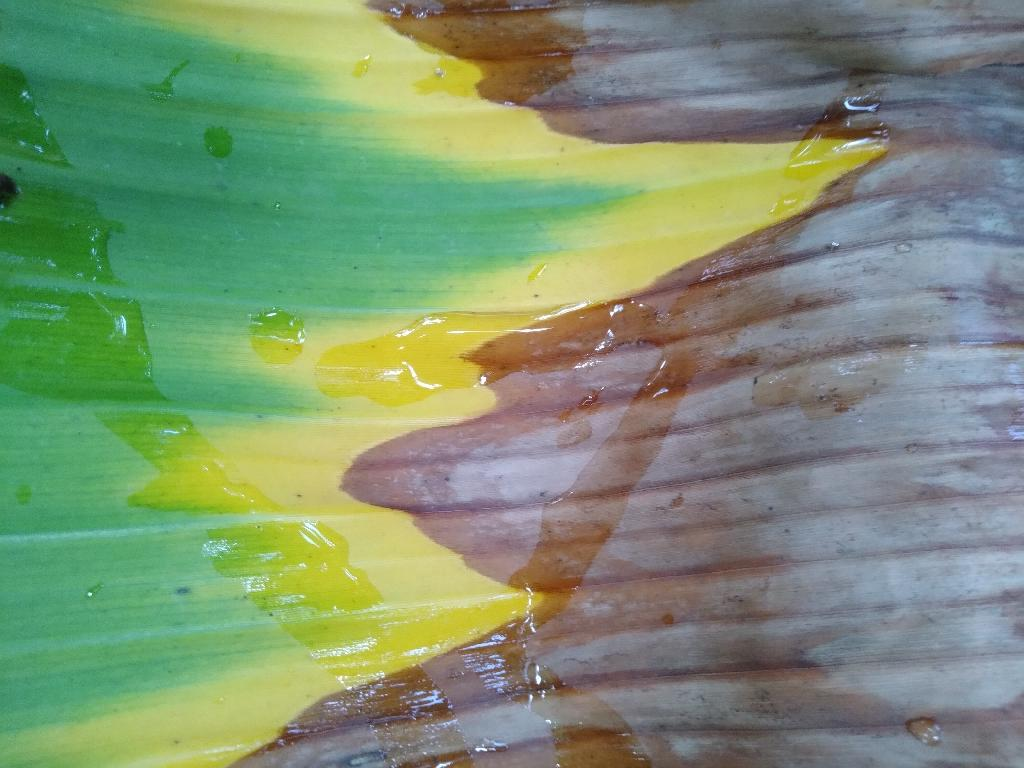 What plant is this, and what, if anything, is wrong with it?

banana, fusarium wilt race 1
